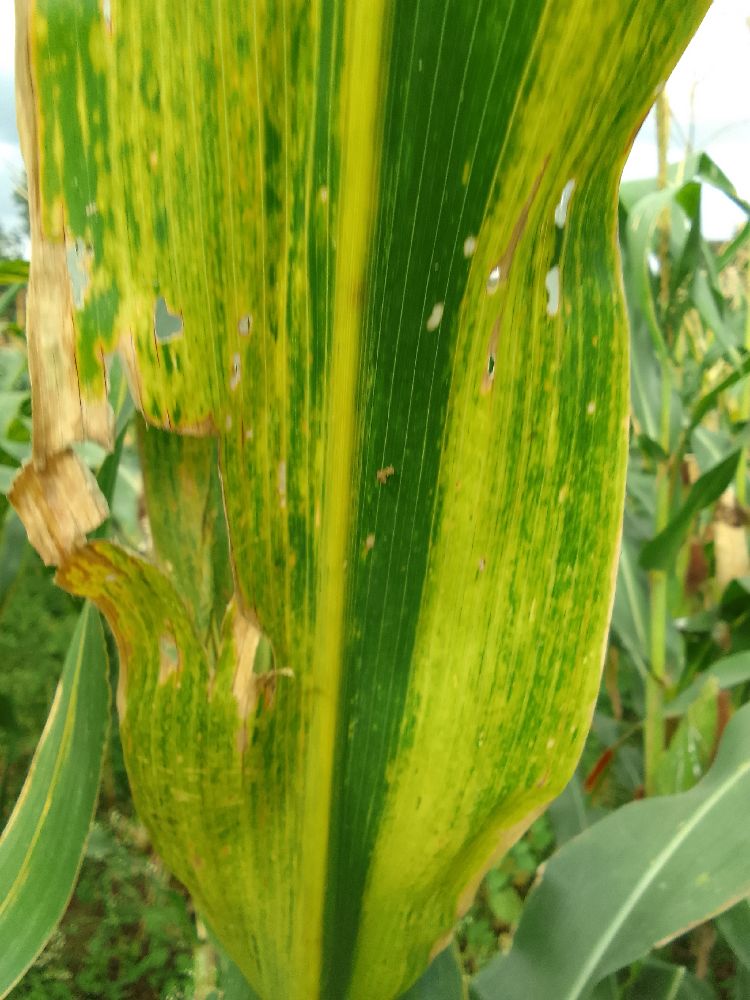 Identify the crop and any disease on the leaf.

maize, maize lethal necrosis
